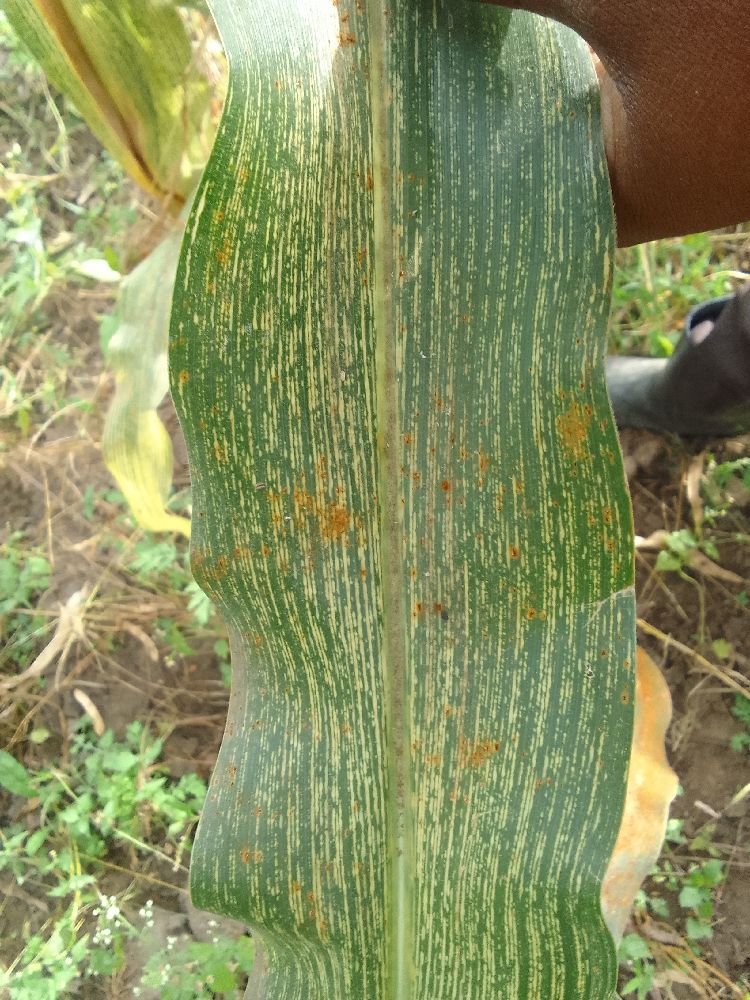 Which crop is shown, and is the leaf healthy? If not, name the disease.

maize, maize streak virus
